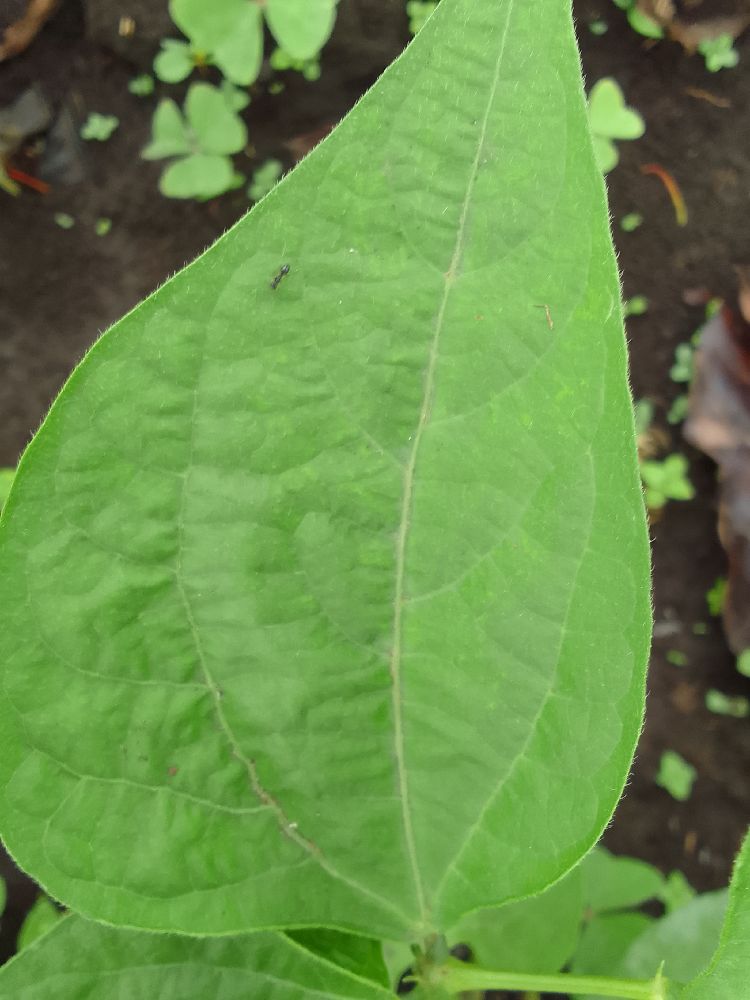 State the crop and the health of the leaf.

common bean, healthy
